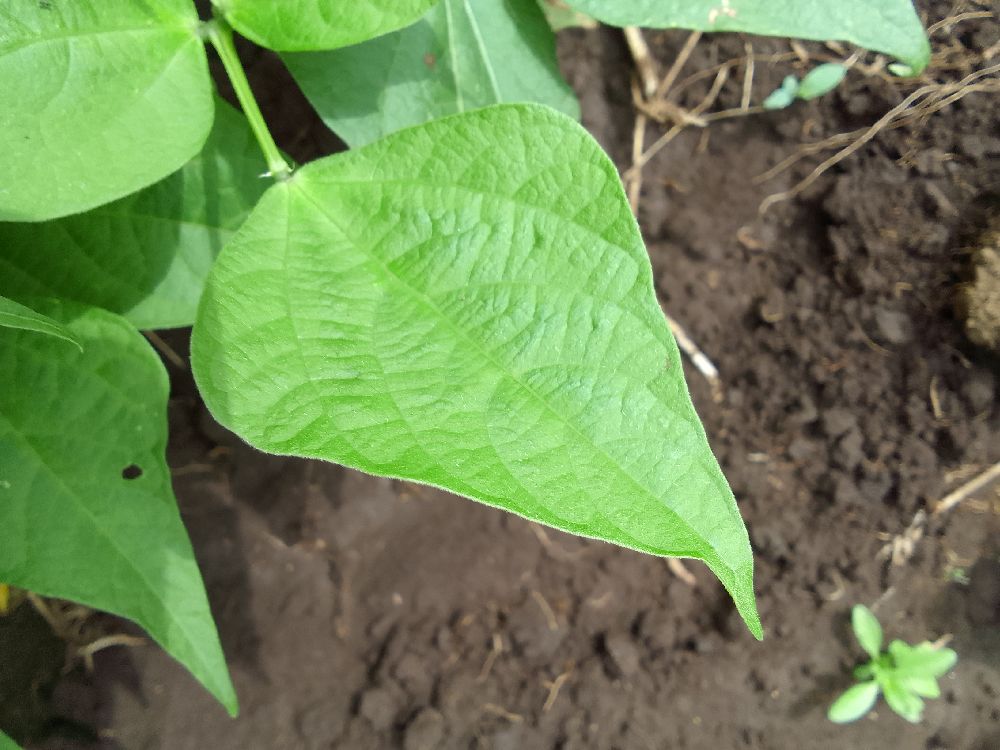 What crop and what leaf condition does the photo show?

common bean, healthy
